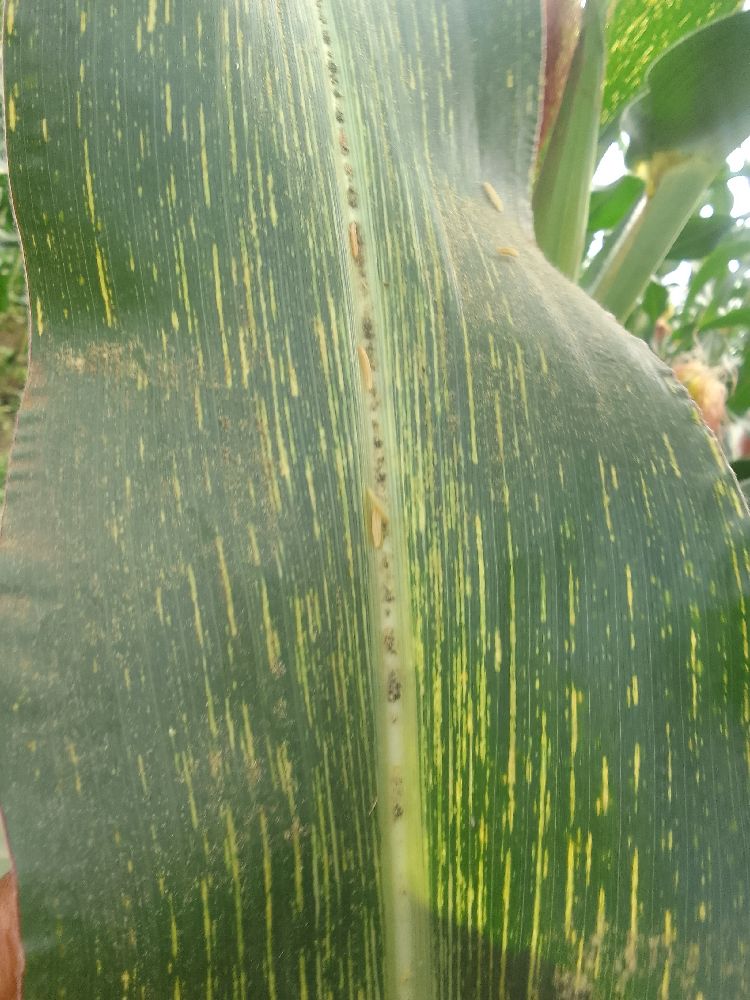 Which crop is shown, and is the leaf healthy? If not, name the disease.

maize, maize streak virus
